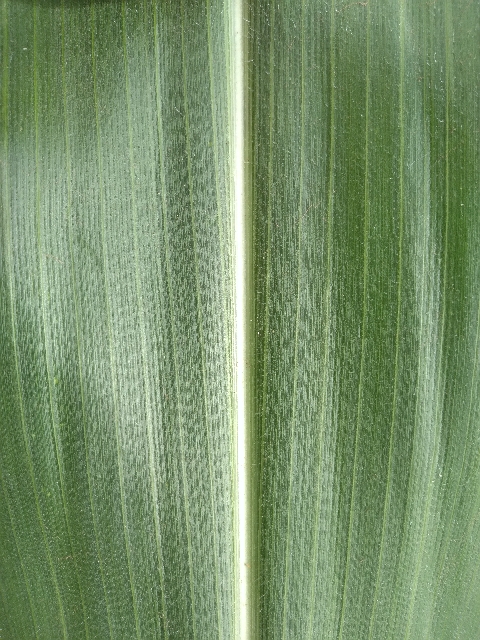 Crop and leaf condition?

maize, healthy
